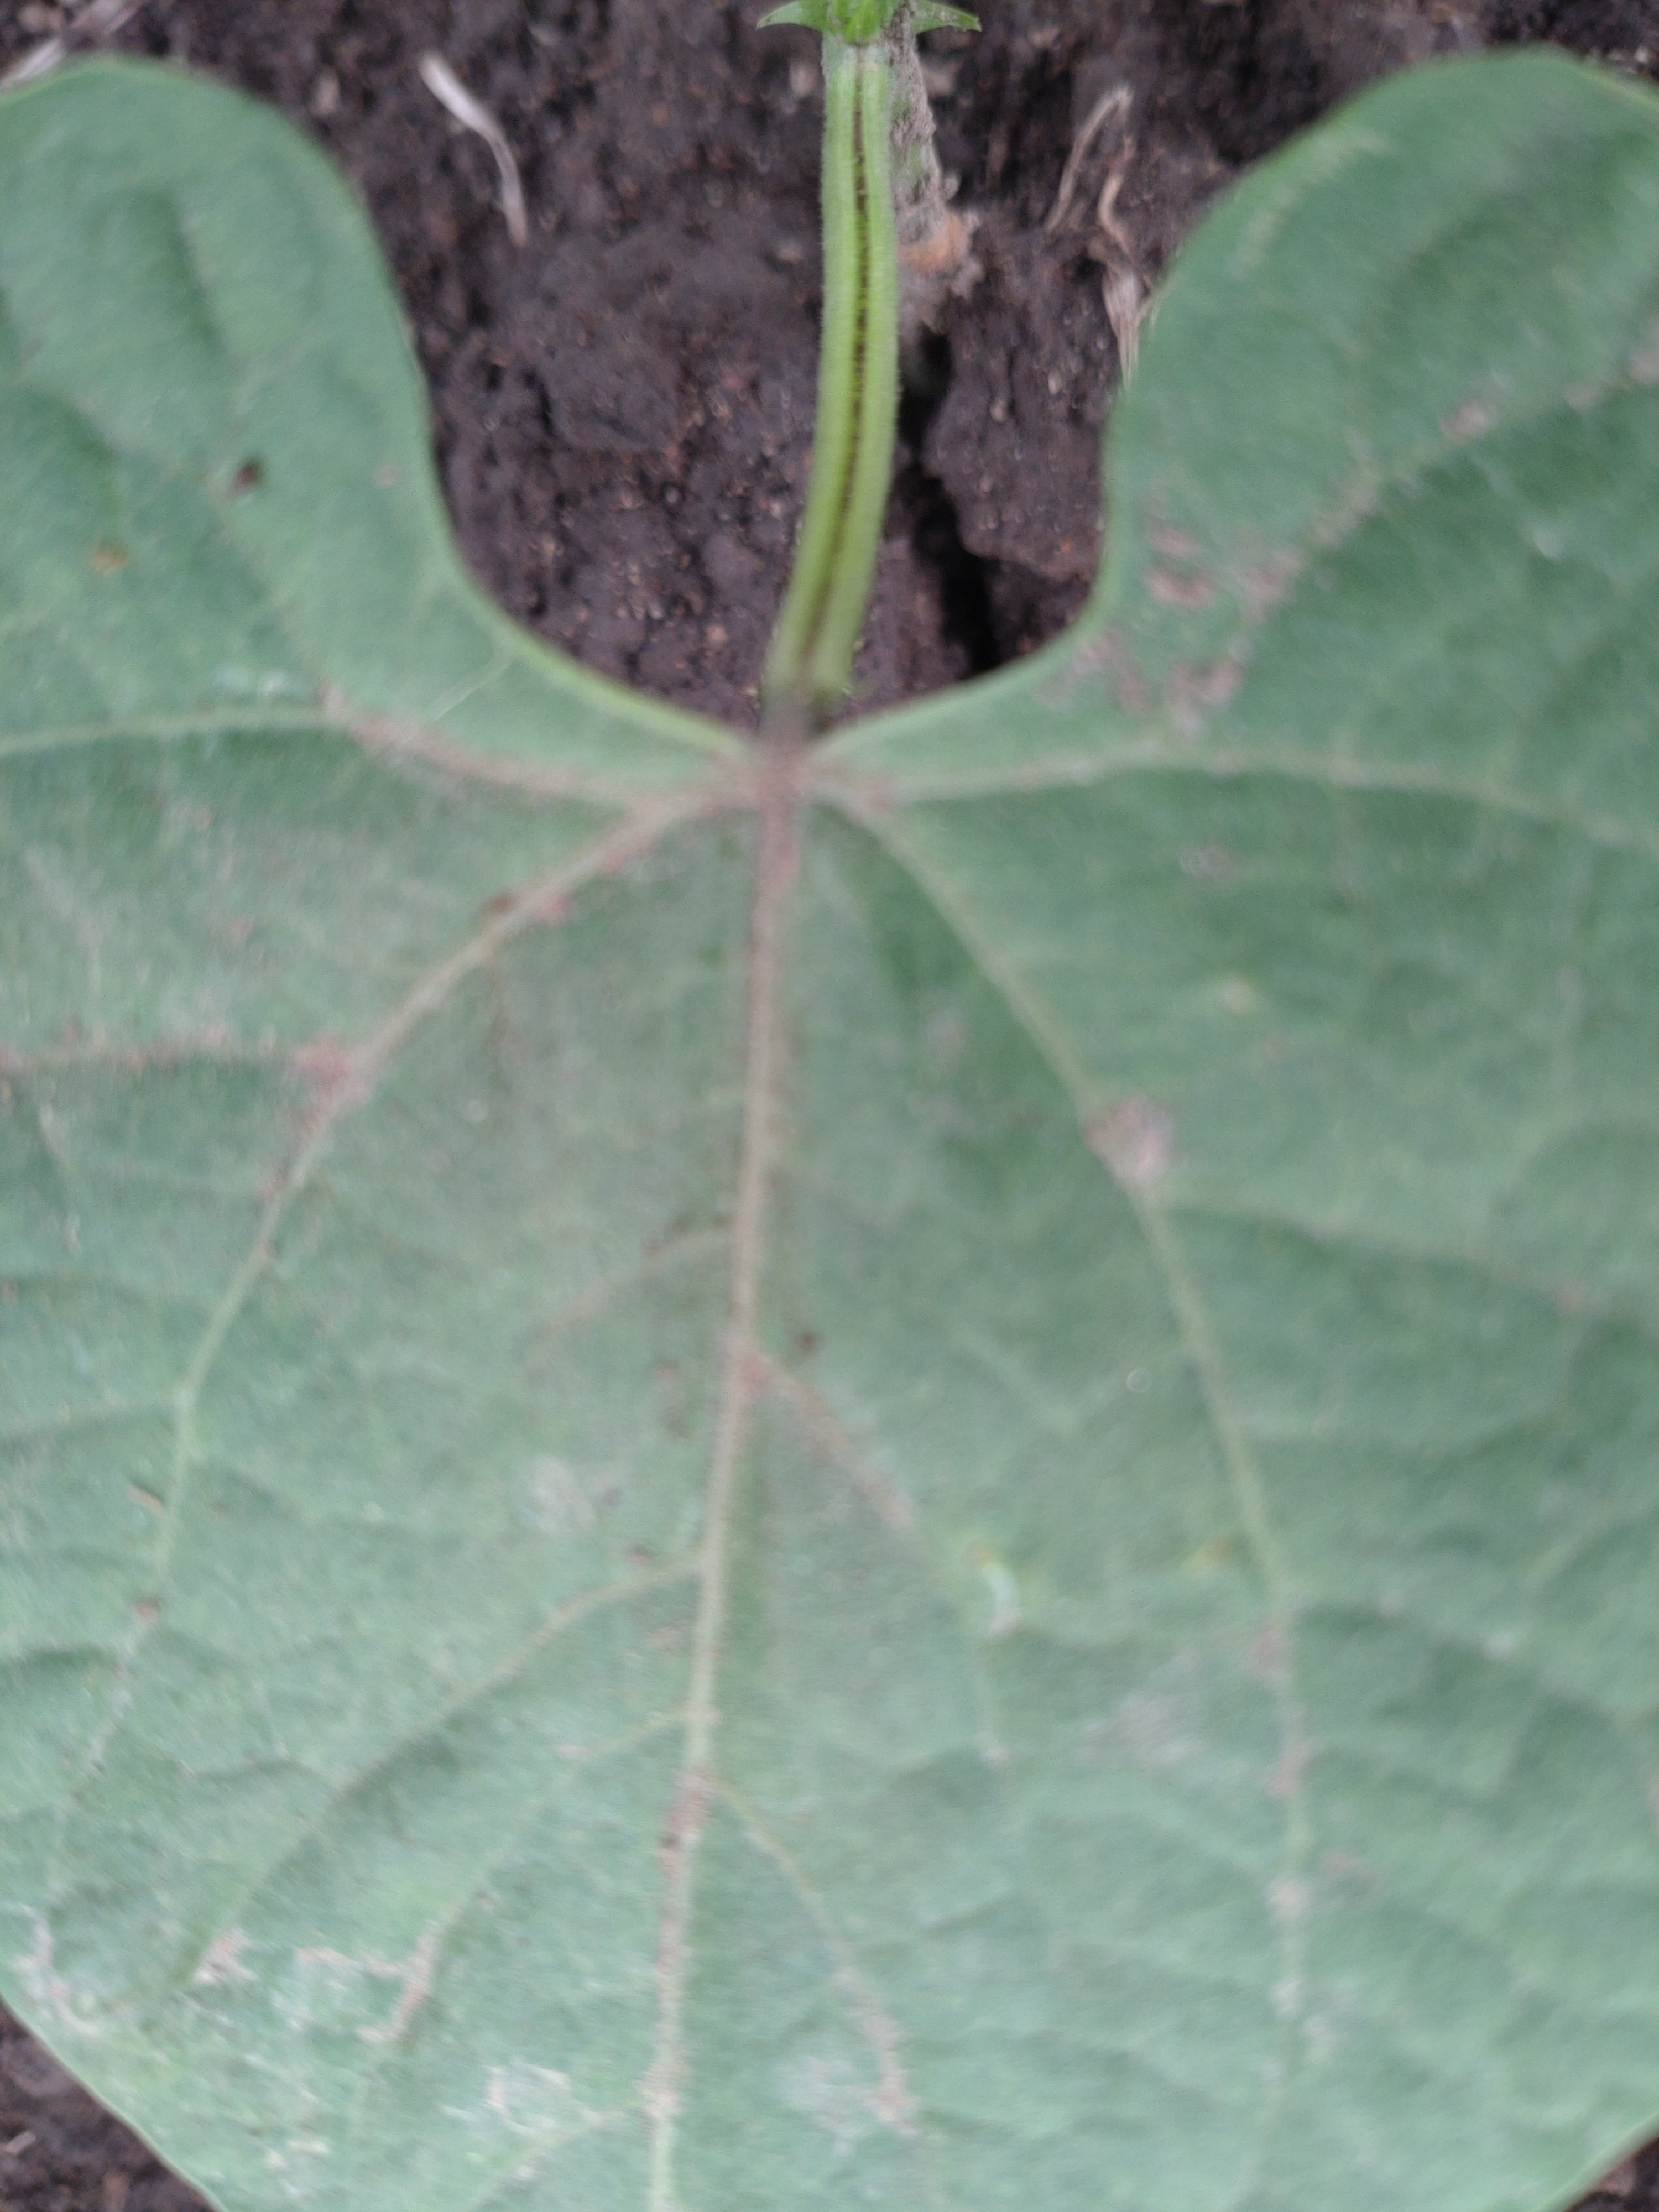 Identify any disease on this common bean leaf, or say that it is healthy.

healthy
